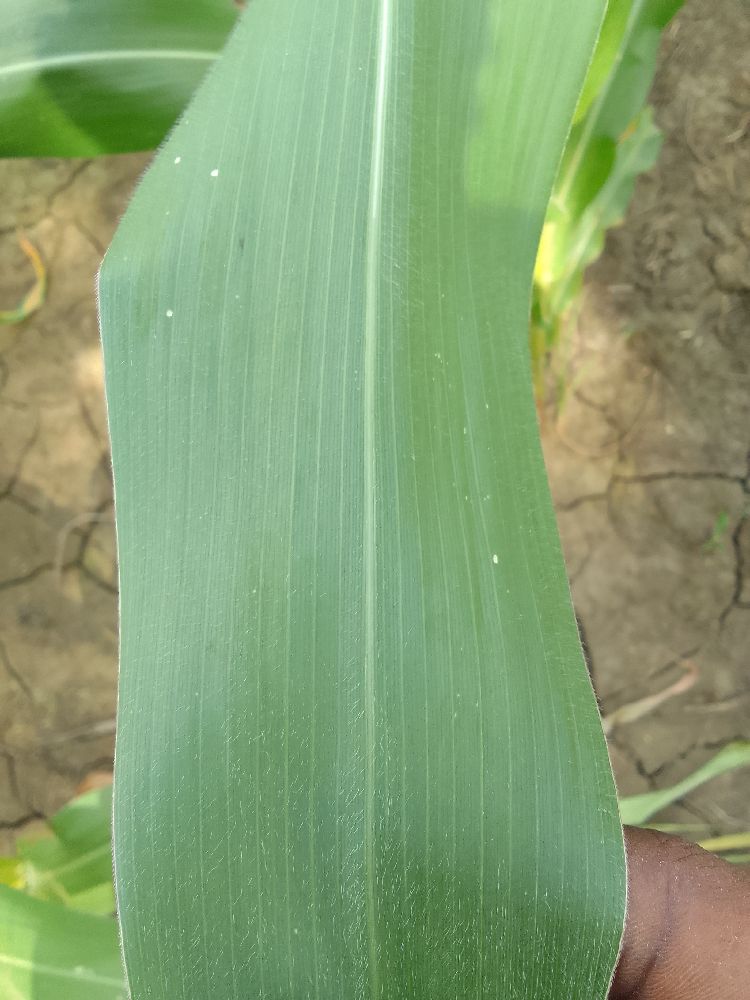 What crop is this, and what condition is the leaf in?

maize, healthy
